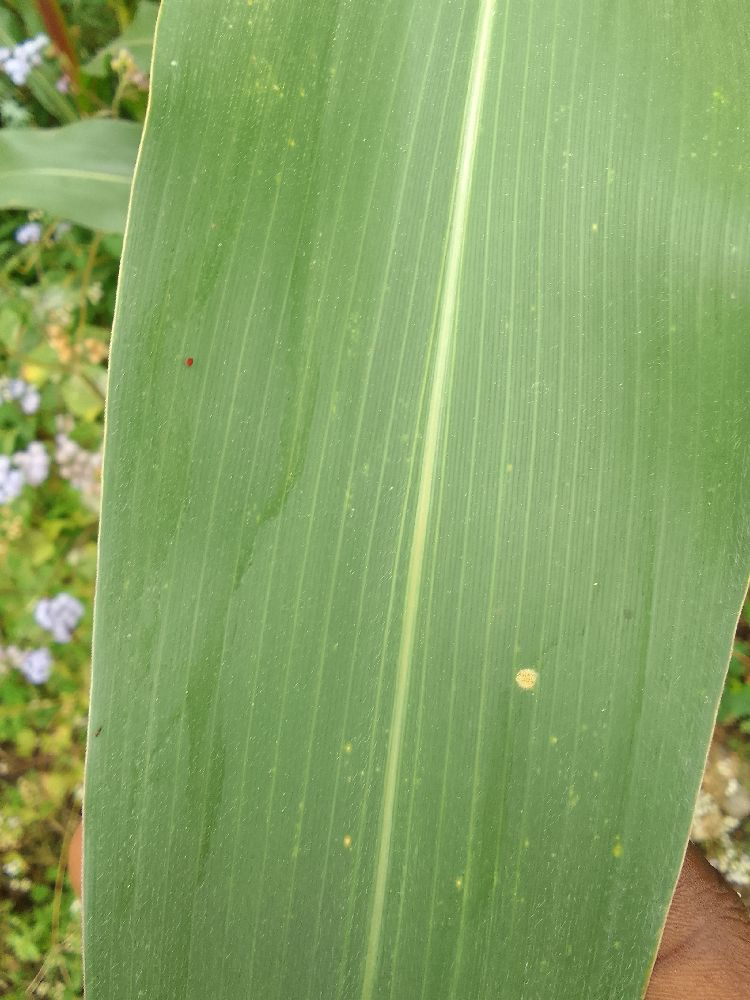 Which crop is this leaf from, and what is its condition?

maize, healthy
